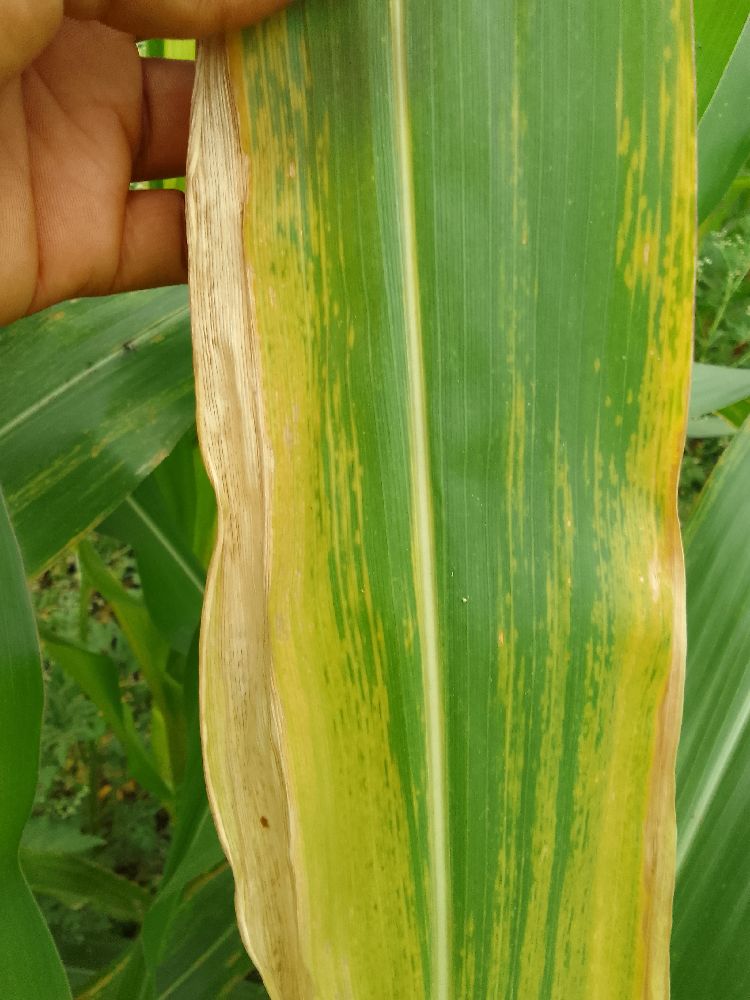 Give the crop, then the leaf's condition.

maize, maize lethal necrosis
